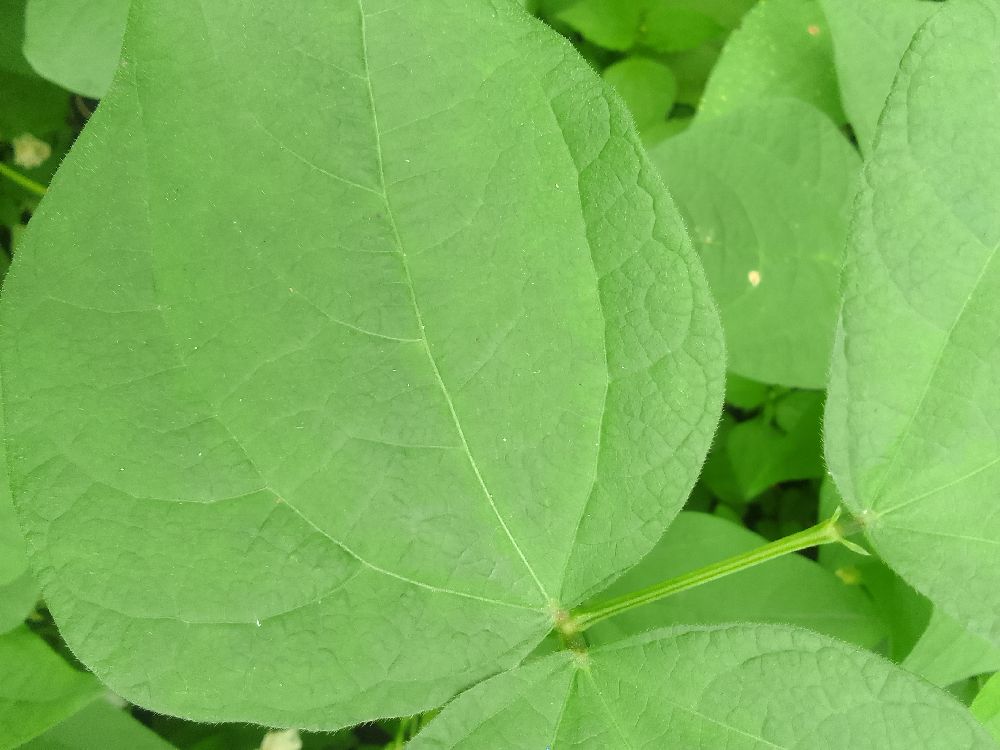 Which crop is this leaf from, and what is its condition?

common bean, healthy
